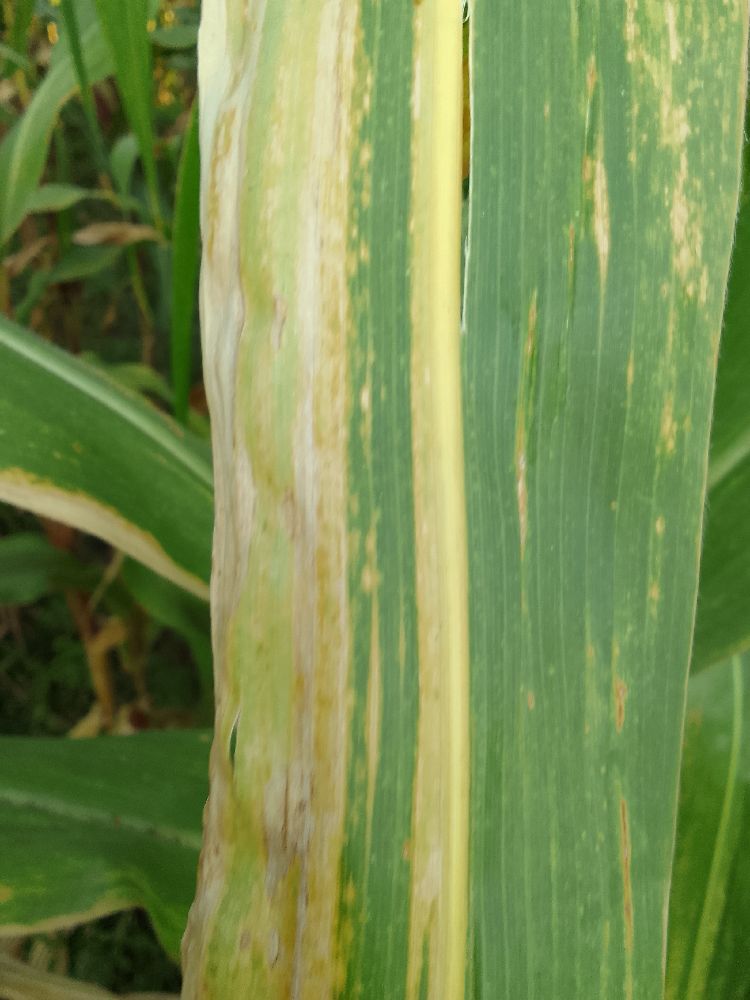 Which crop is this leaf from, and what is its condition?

maize, maize lethal necrosis
